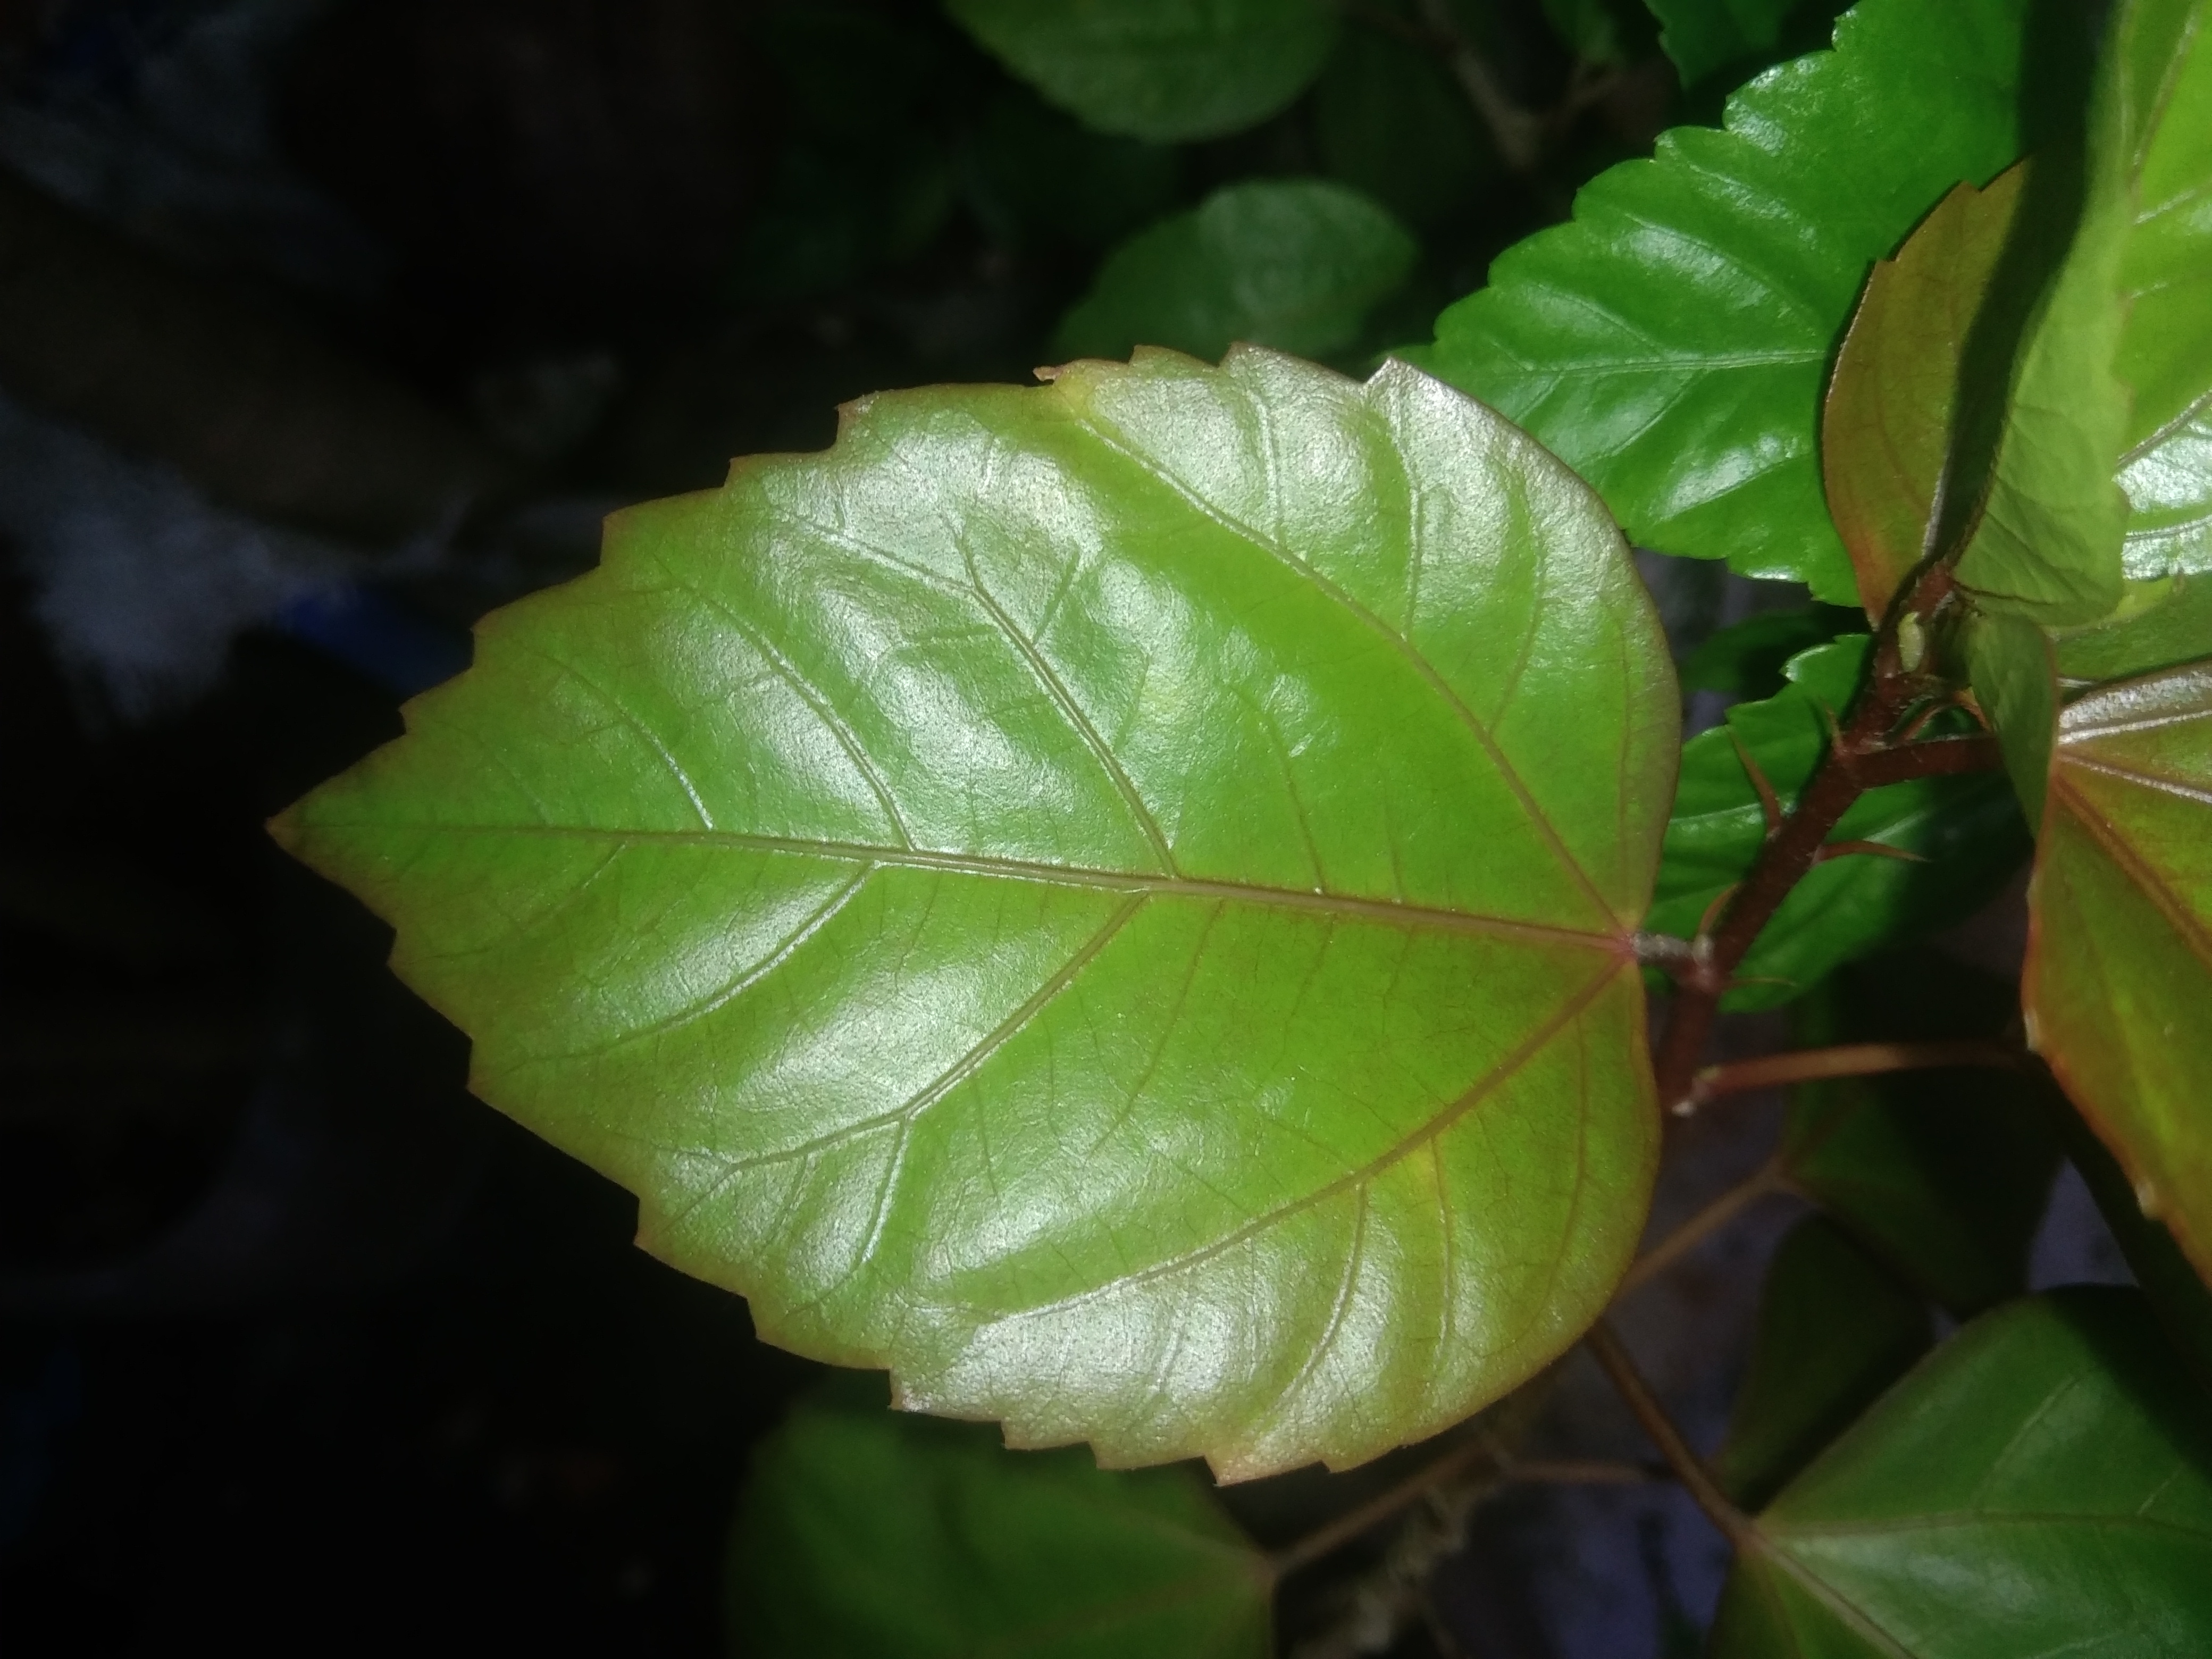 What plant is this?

hibiscus
